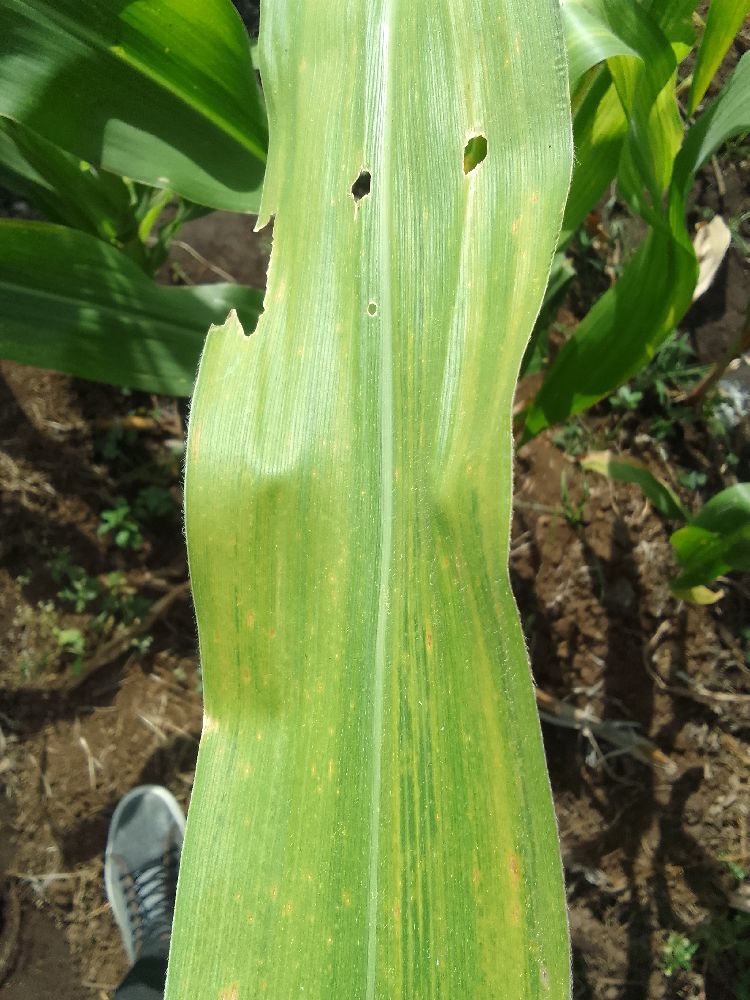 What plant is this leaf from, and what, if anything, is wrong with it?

maize, maize lethal necrosis
